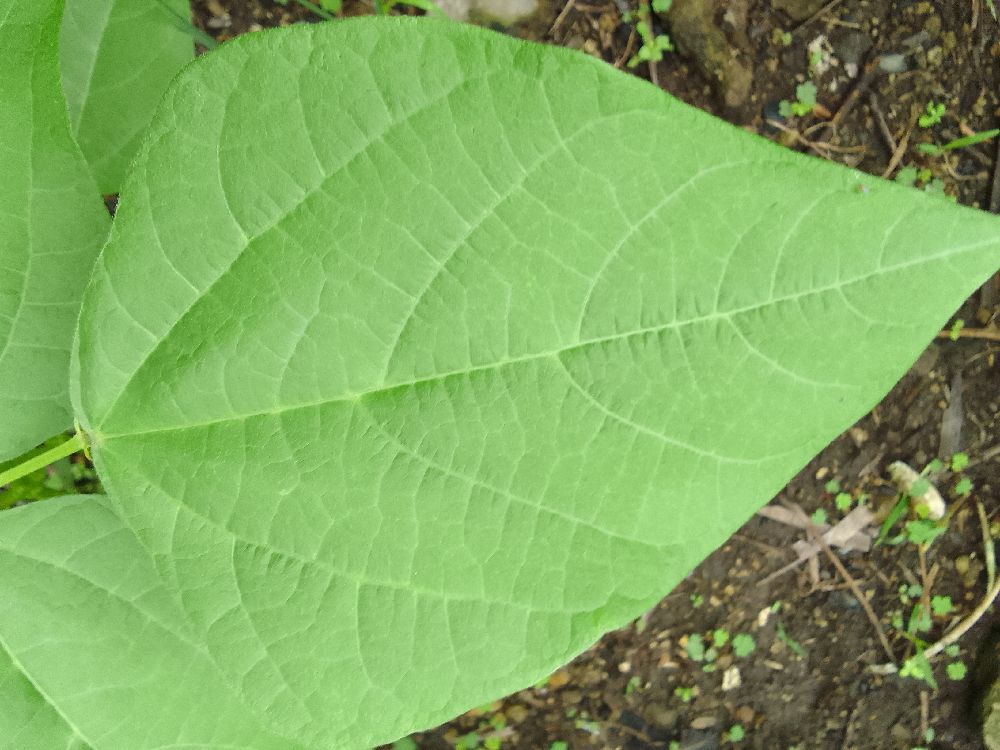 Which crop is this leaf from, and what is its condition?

common bean, healthy
